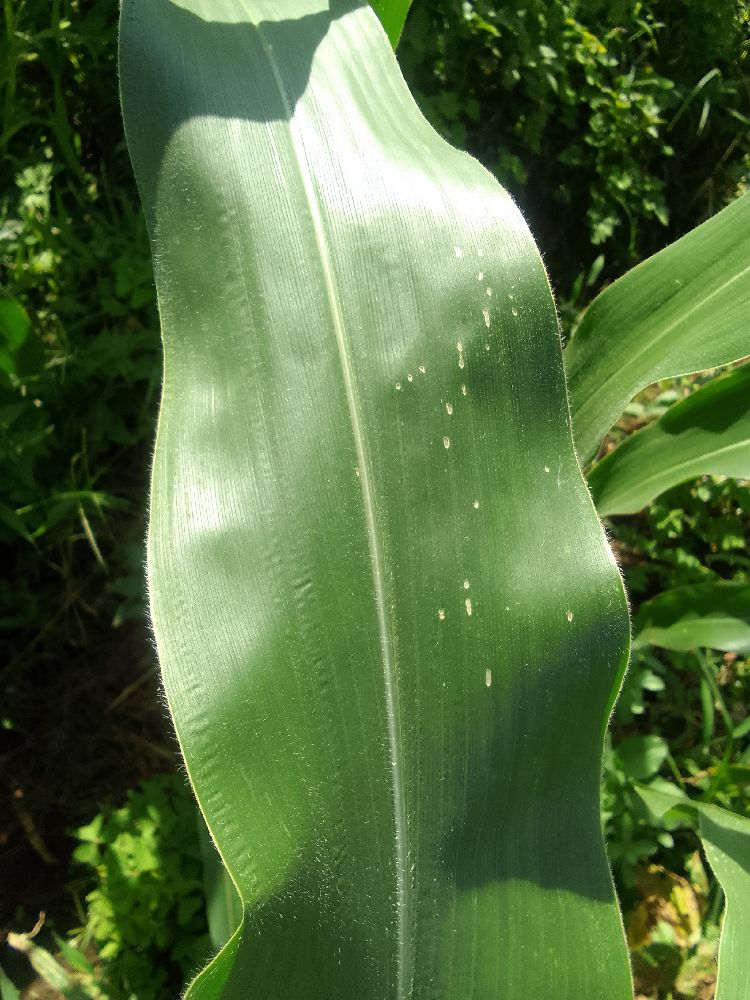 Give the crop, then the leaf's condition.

maize, healthy
